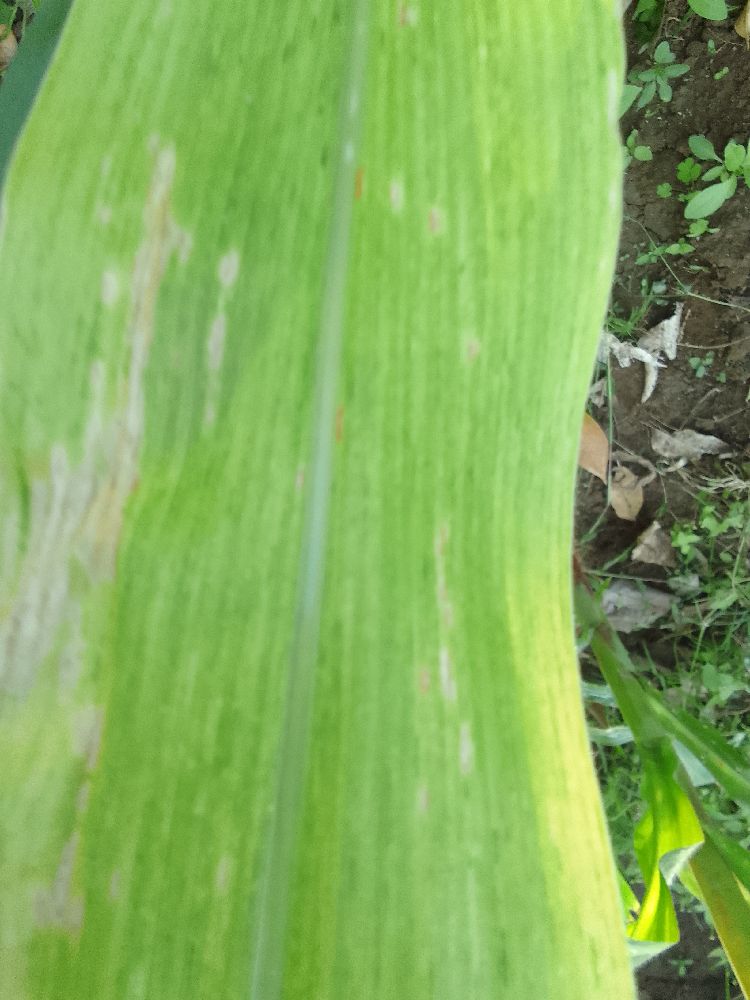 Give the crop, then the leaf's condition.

maize, maize lethal necrosis
